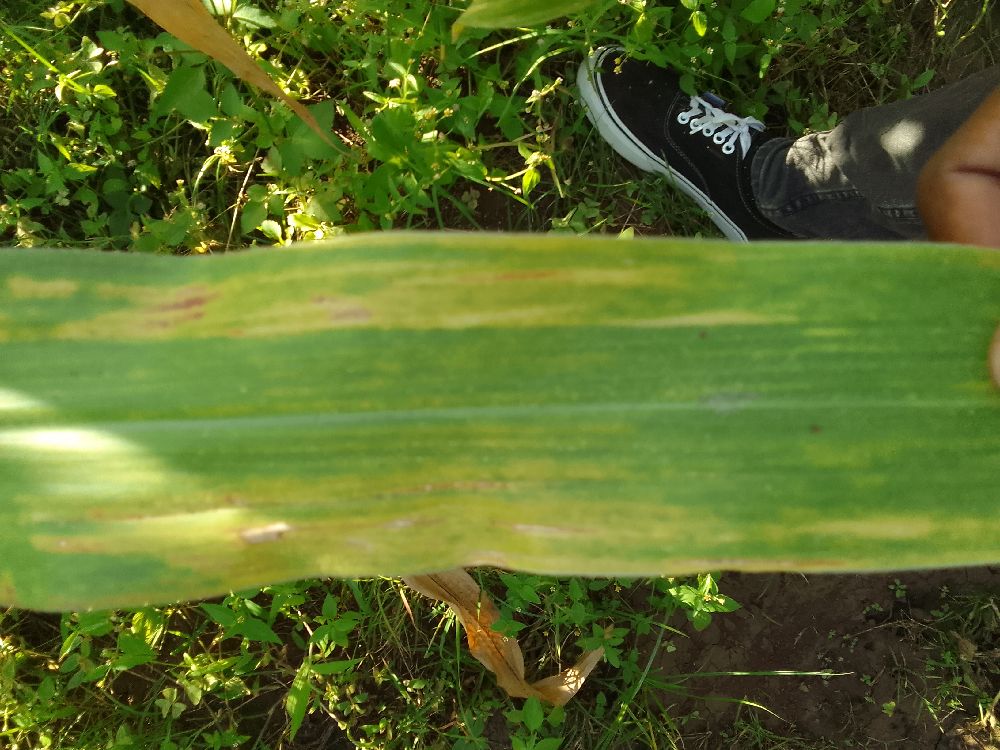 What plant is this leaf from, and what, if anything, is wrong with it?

maize, maize lethal necrosis
